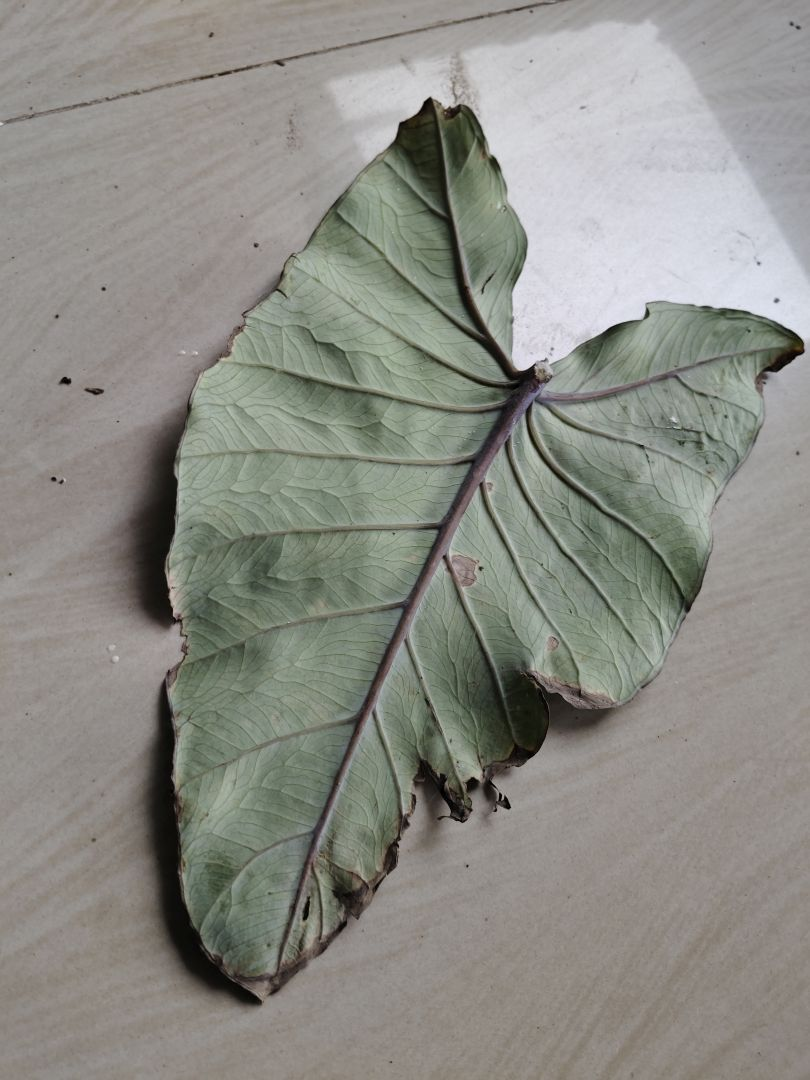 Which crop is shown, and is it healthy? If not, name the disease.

taro, leaf blight
